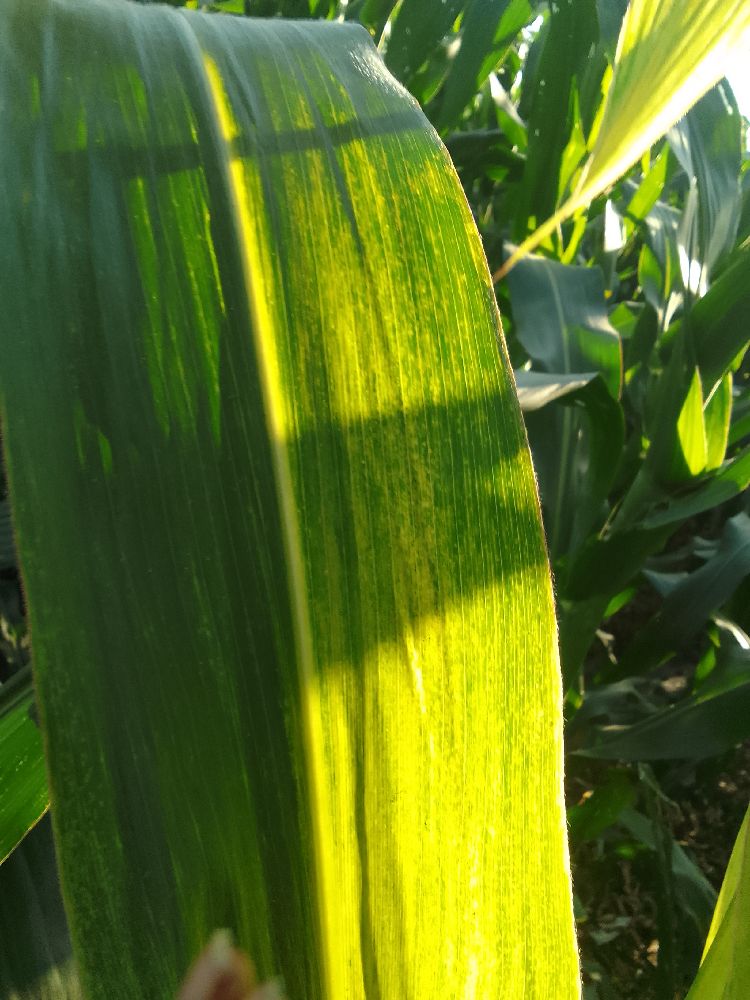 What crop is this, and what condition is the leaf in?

maize, maize lethal necrosis
